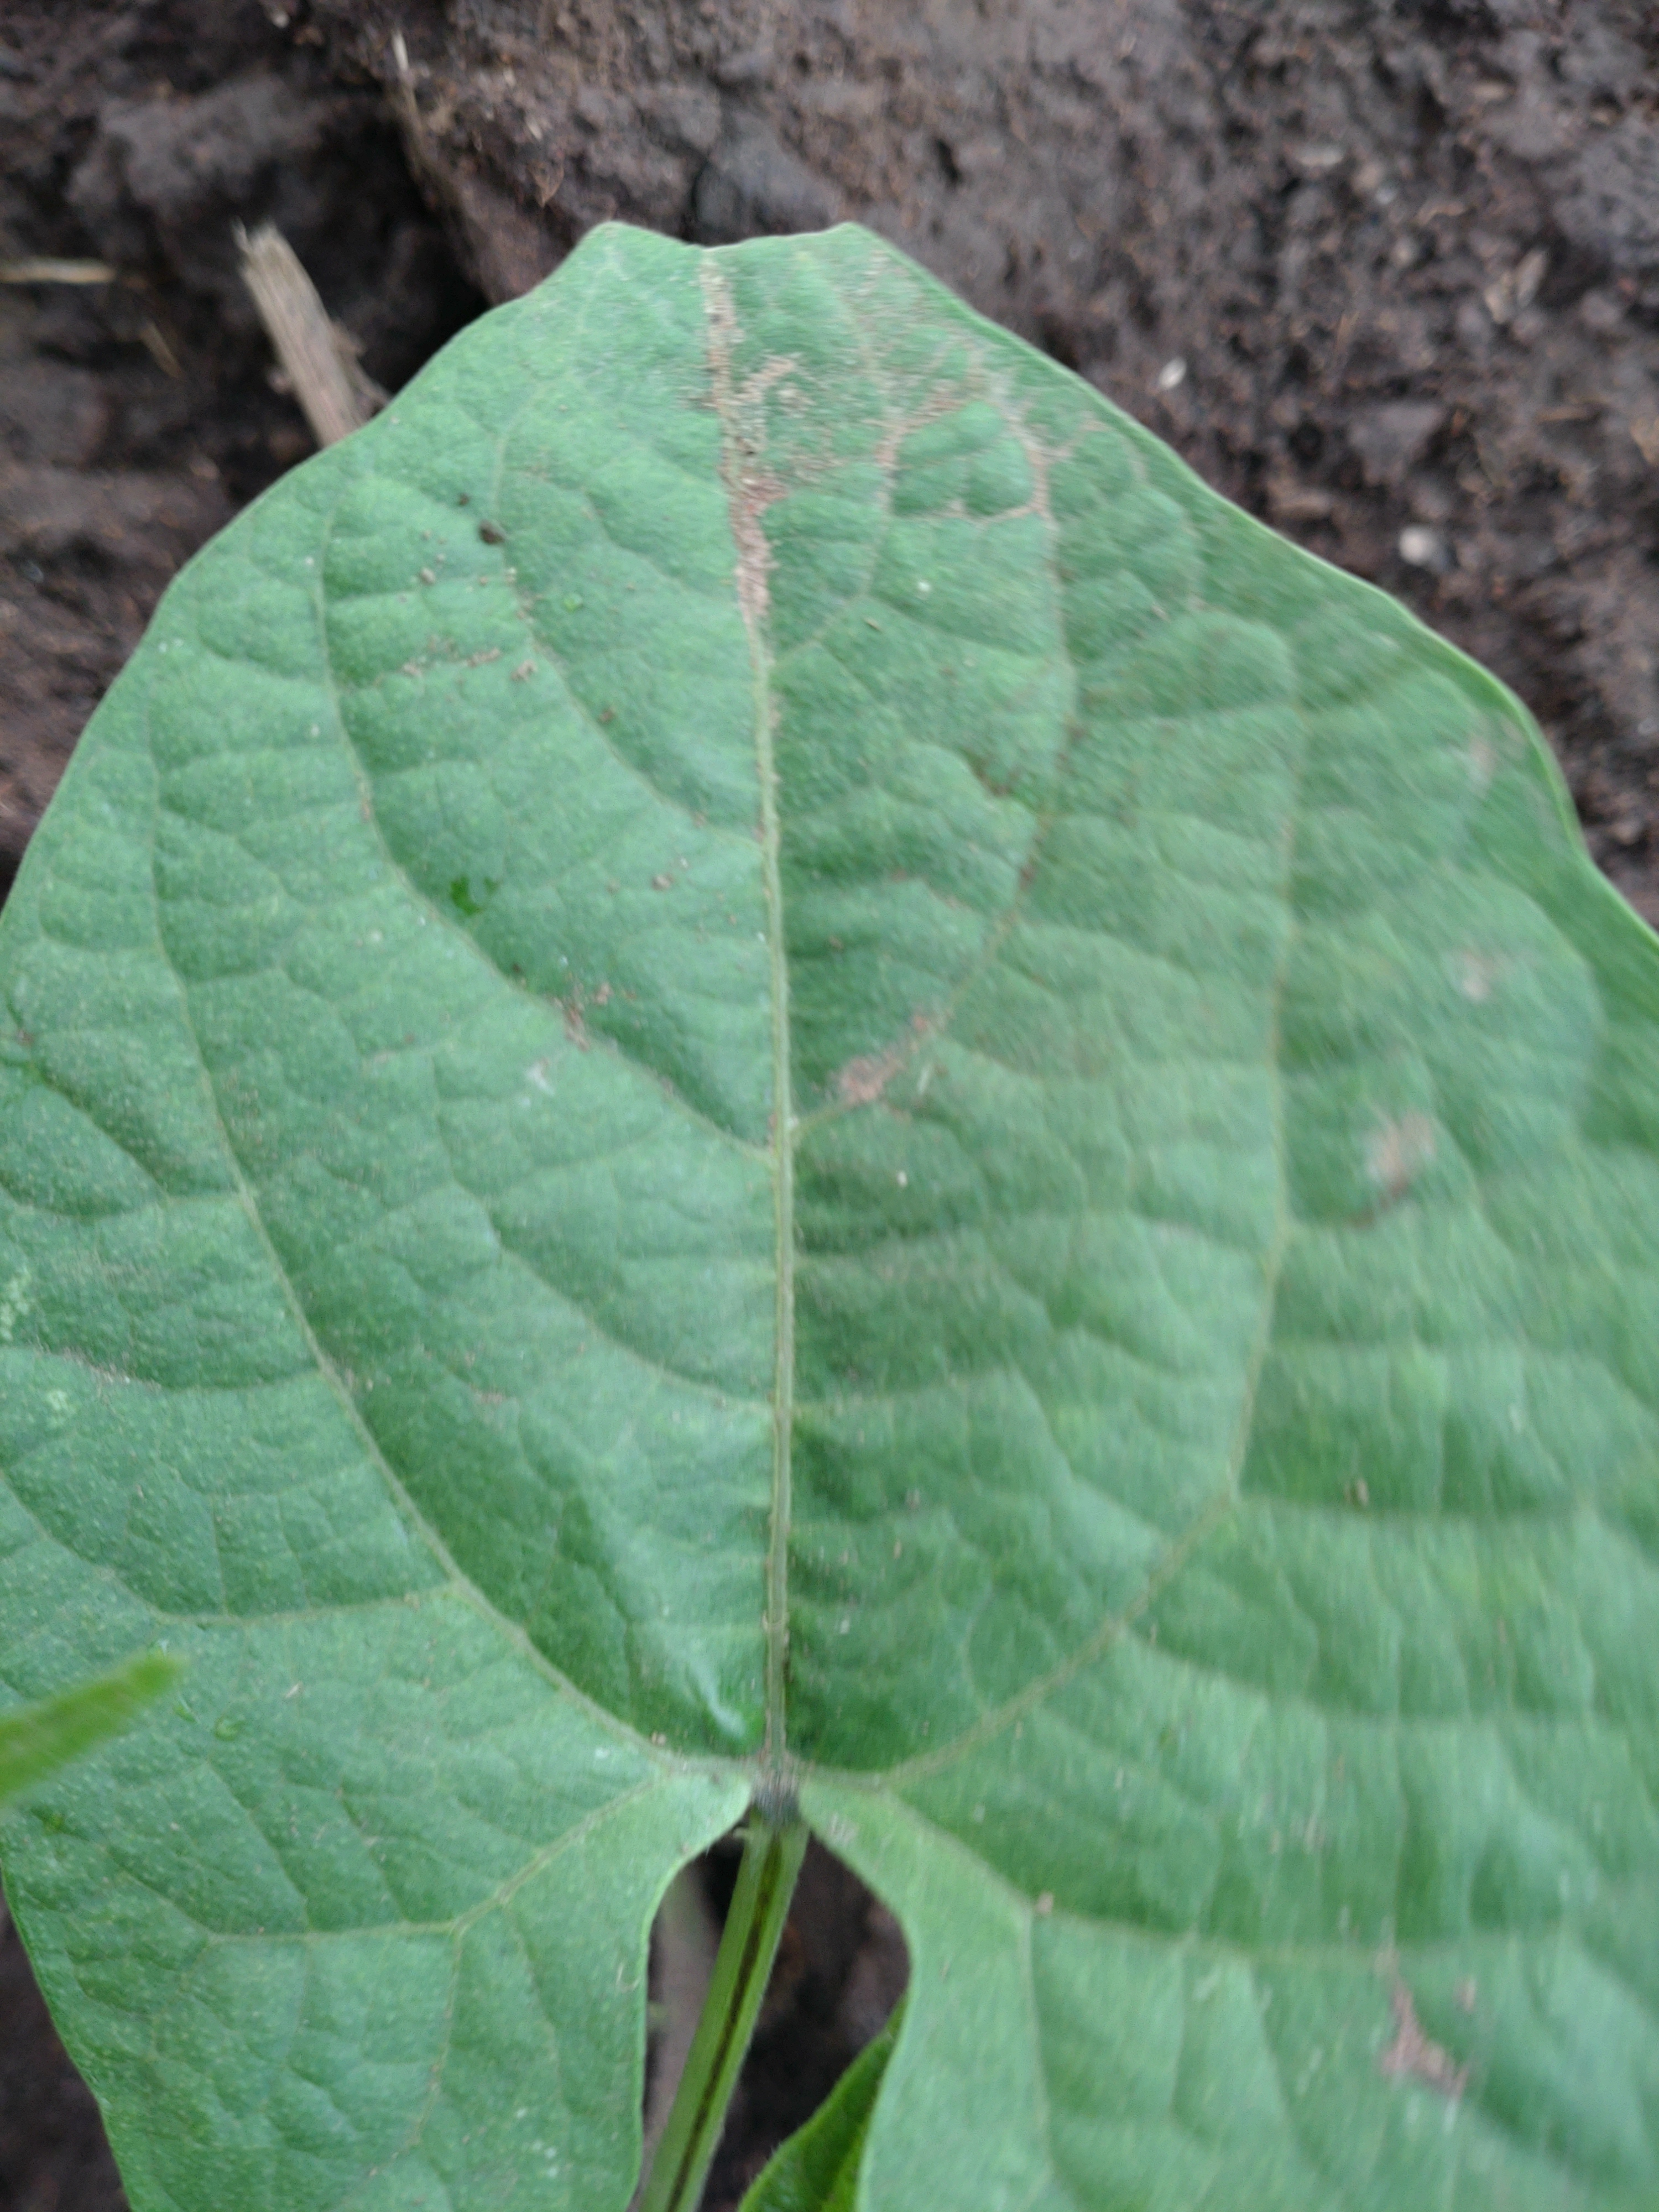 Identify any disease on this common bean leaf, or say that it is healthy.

healthy
